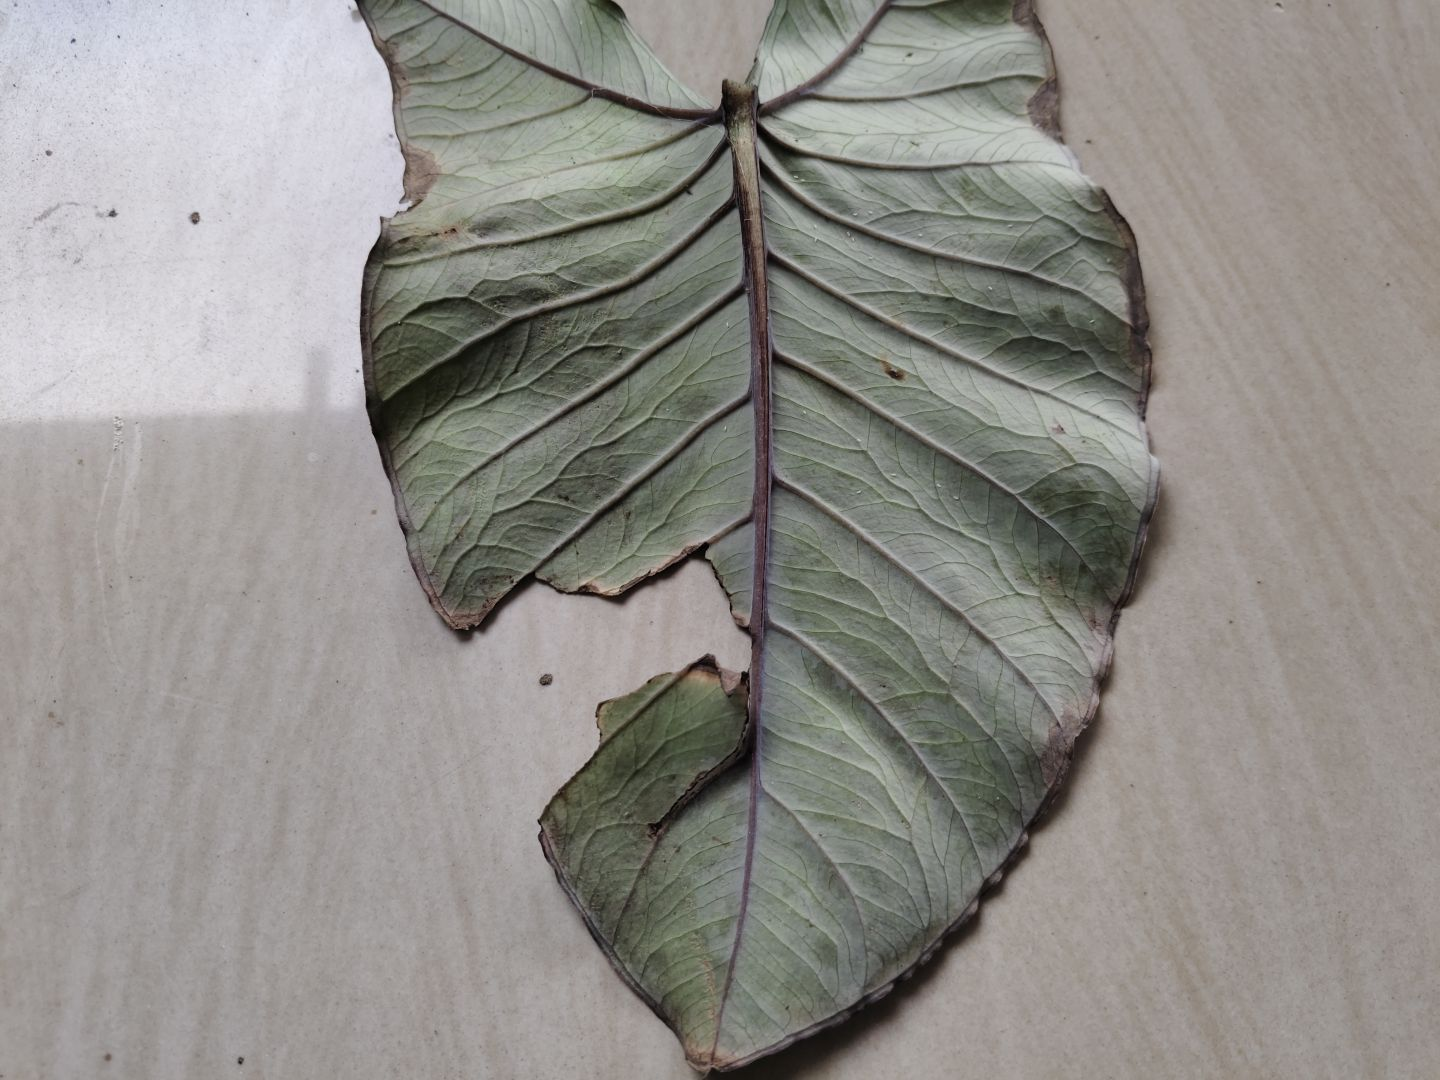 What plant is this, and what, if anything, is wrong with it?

taro, leaf blight
